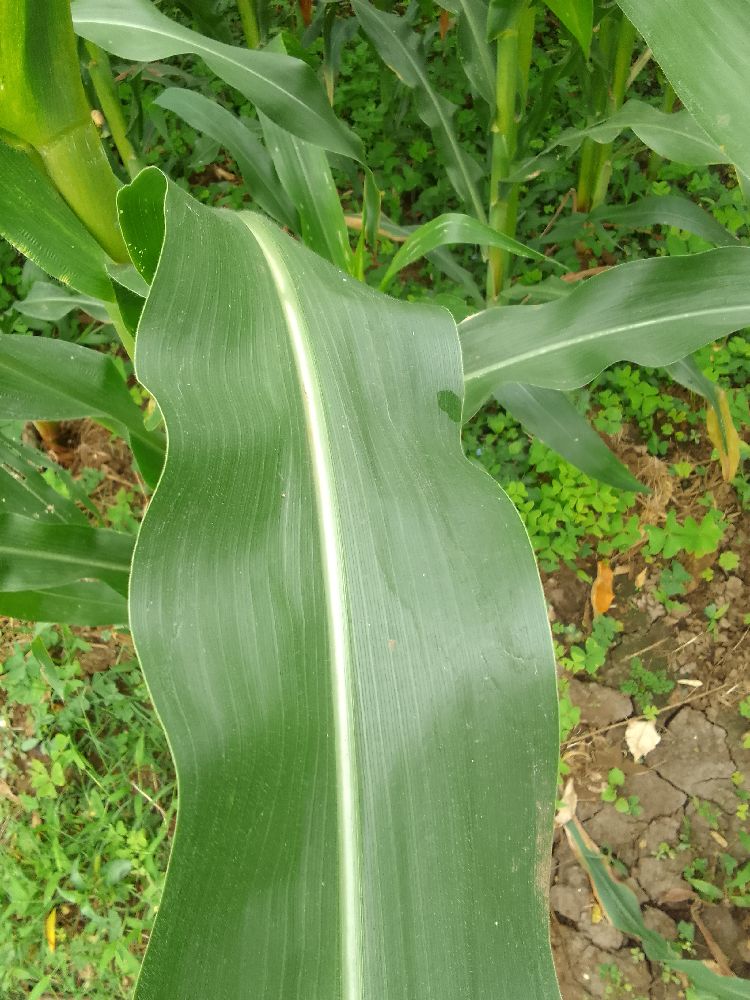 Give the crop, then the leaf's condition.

maize, healthy
